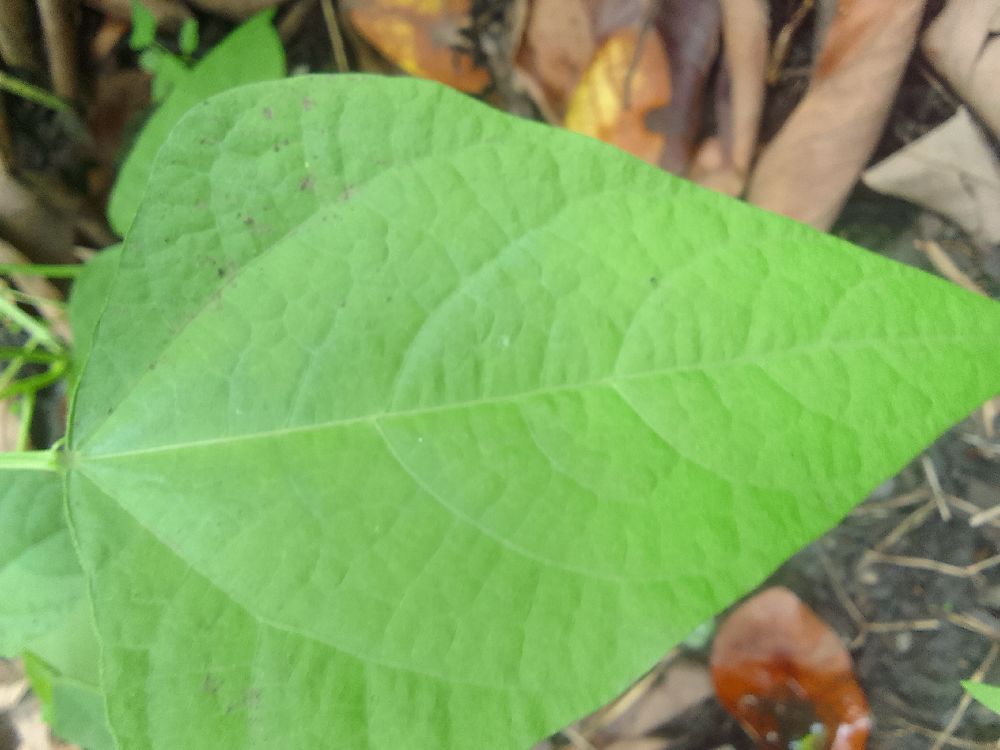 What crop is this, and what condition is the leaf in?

common bean, healthy
